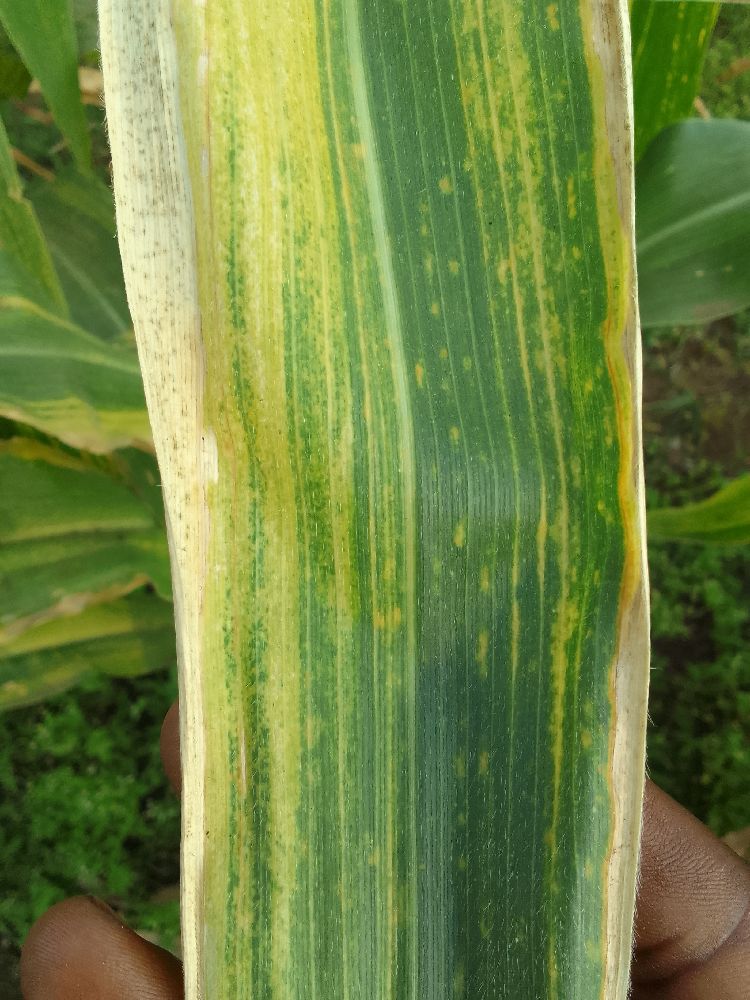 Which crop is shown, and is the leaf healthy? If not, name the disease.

maize, maize lethal necrosis
